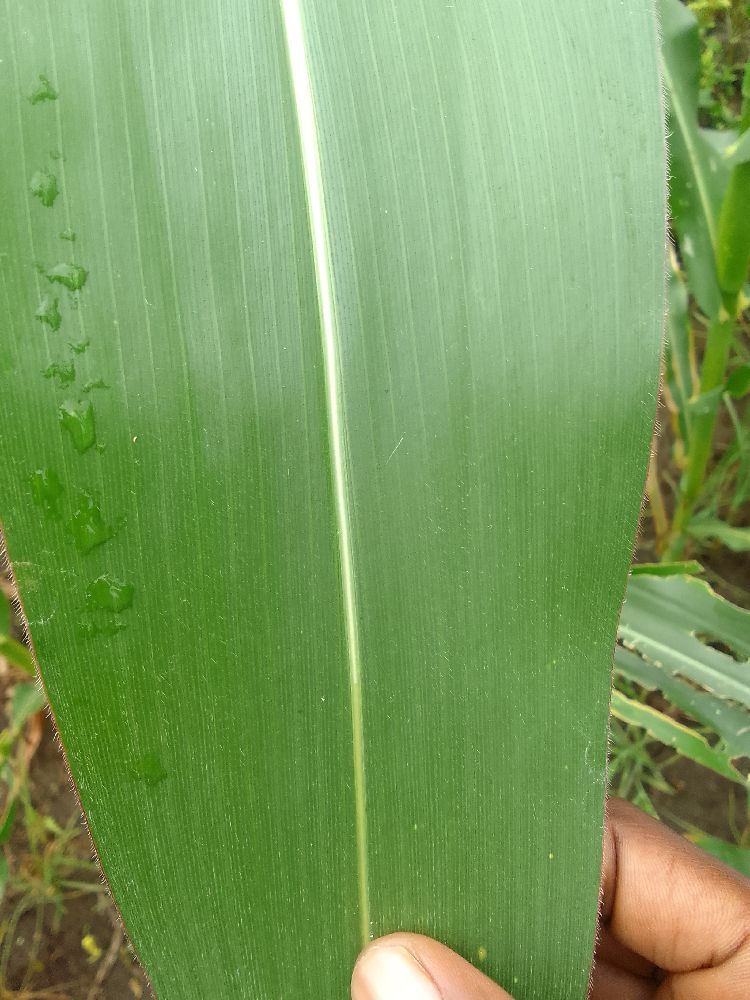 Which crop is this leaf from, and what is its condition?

maize, healthy
